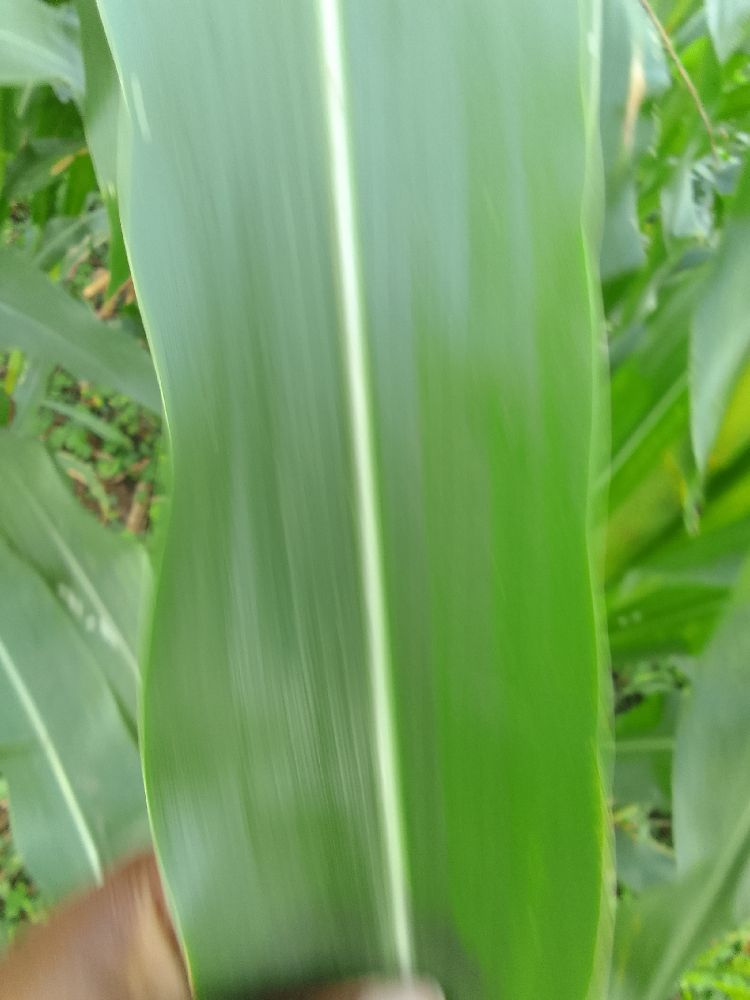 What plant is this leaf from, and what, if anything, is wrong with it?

maize, healthy
